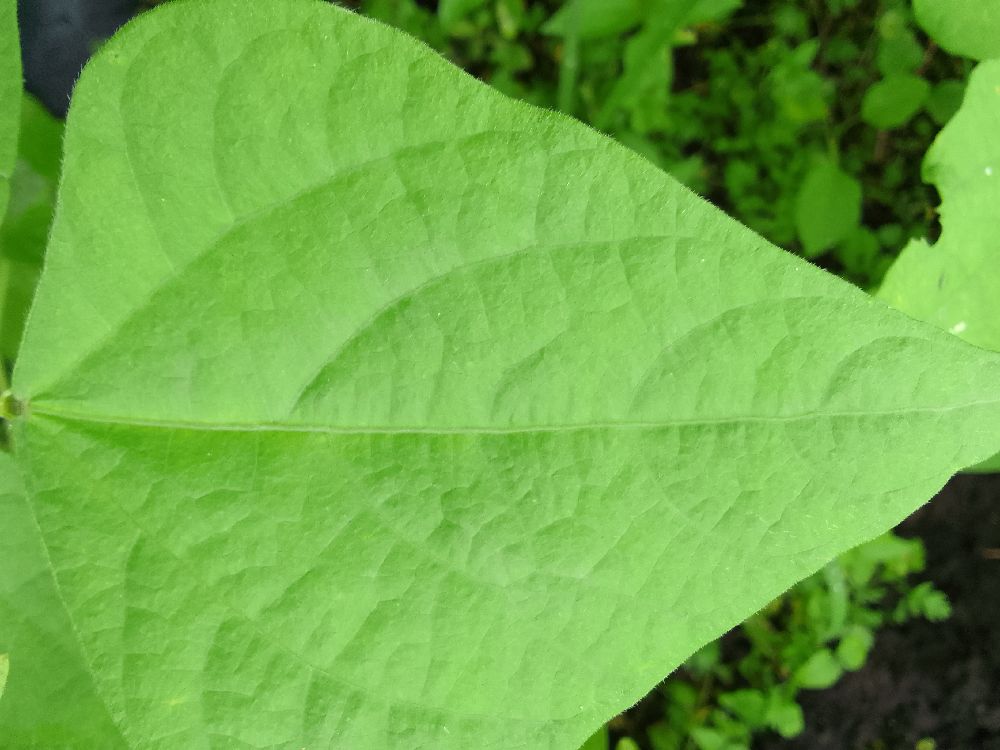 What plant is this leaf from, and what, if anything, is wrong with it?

common bean, healthy
